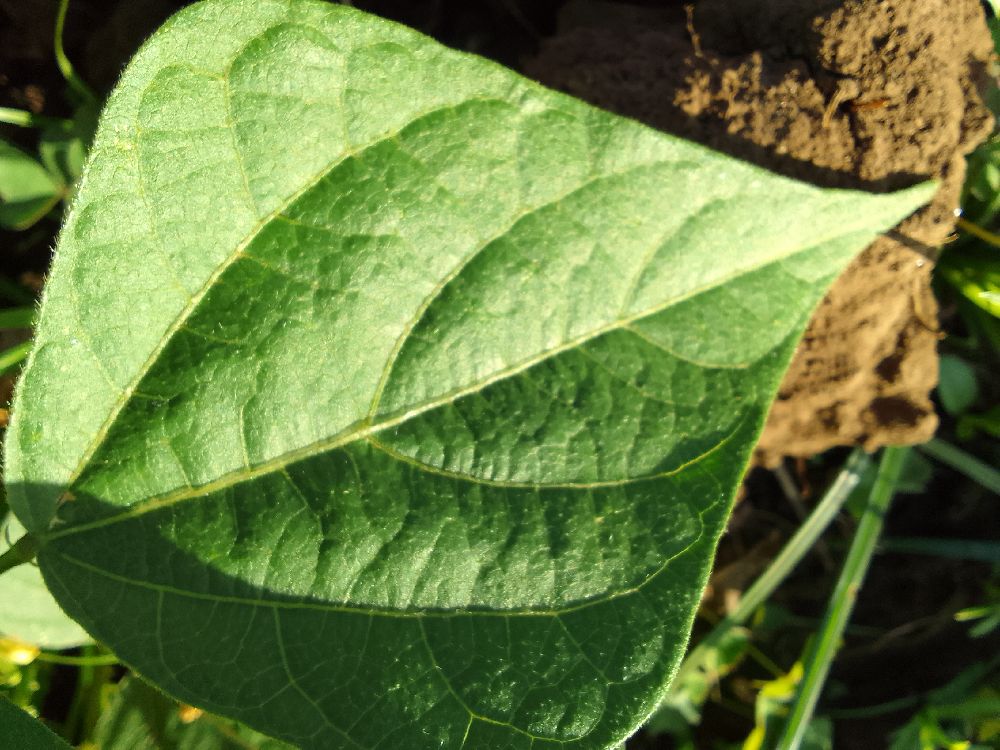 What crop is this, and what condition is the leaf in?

common bean, healthy
